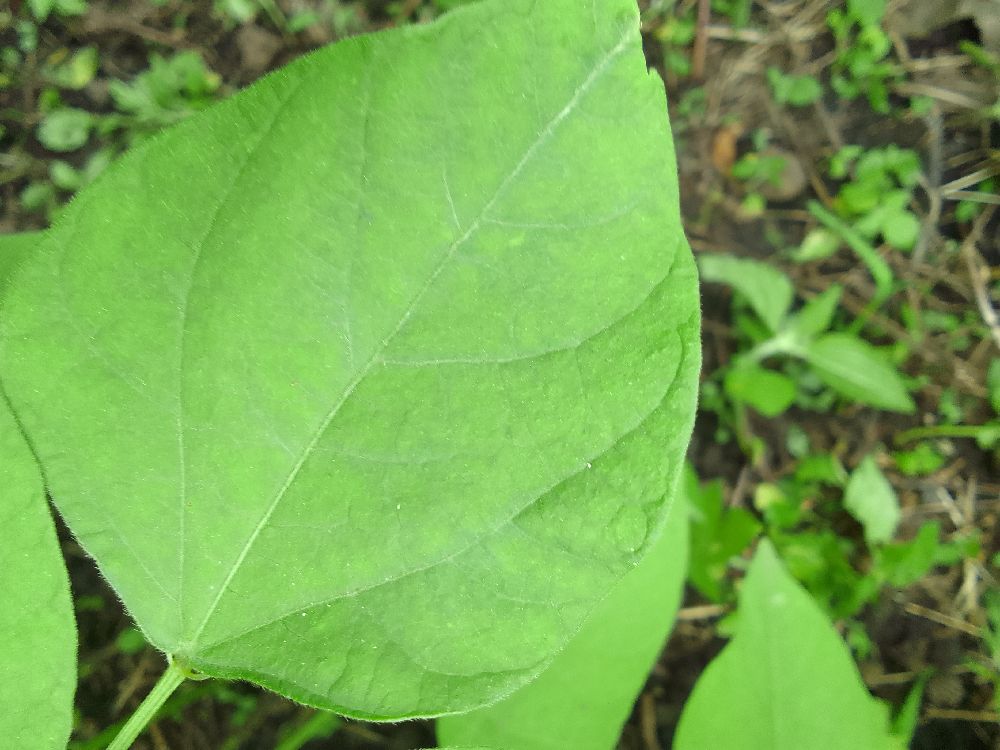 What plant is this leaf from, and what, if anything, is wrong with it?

common bean, healthy
